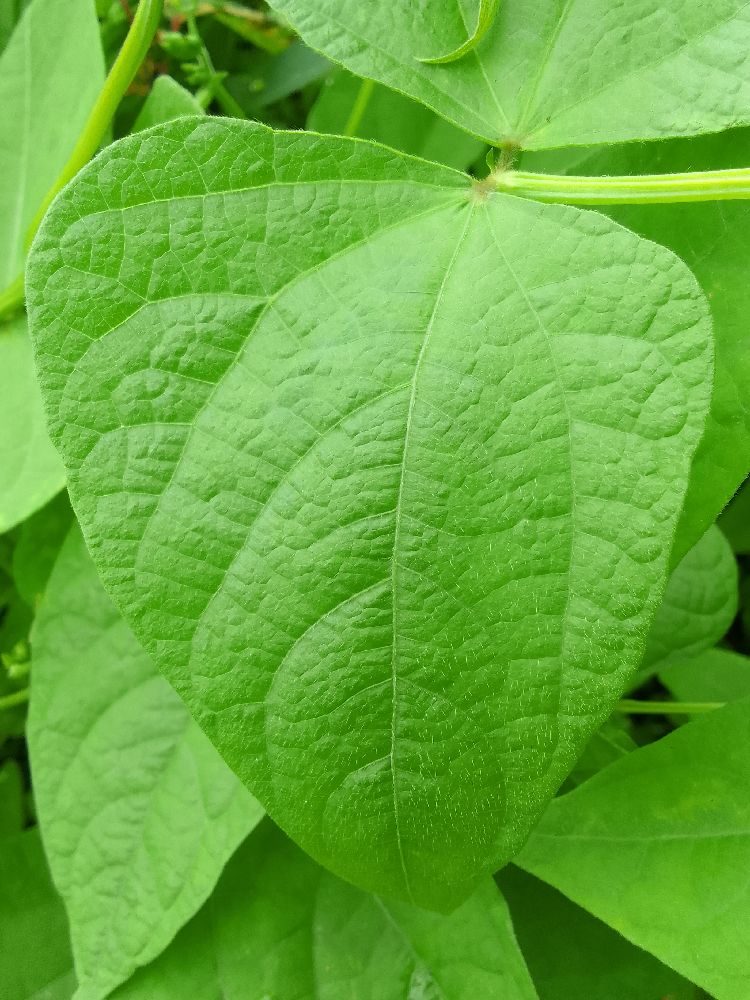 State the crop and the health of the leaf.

common bean, healthy
